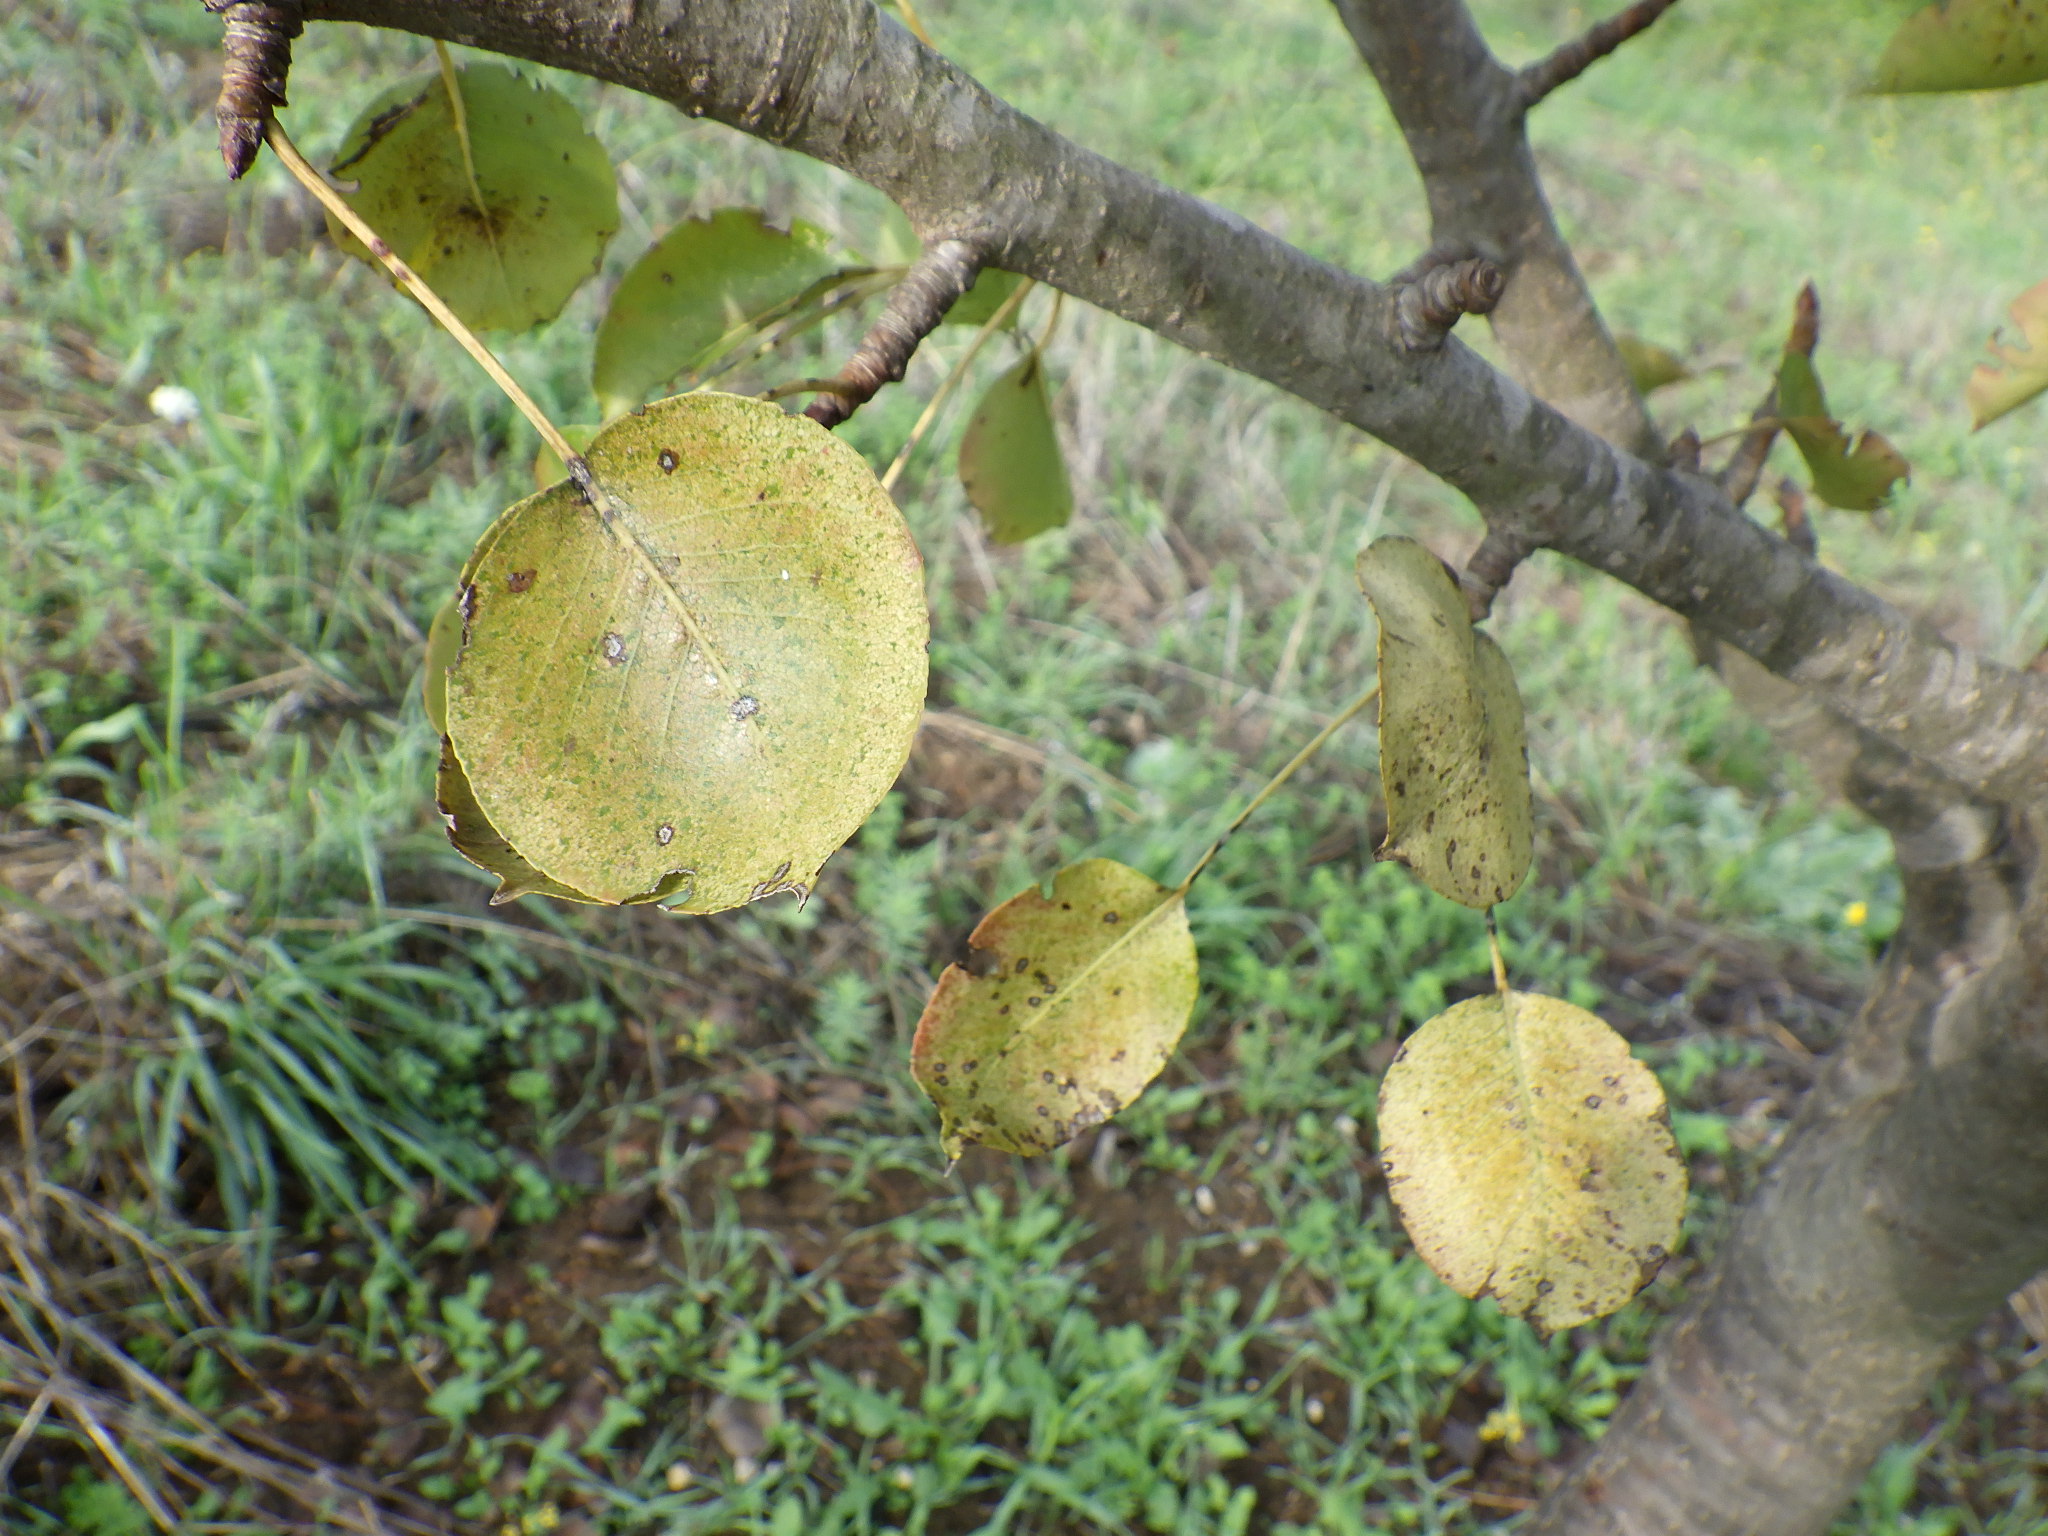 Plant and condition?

pear, black spot, tingid
